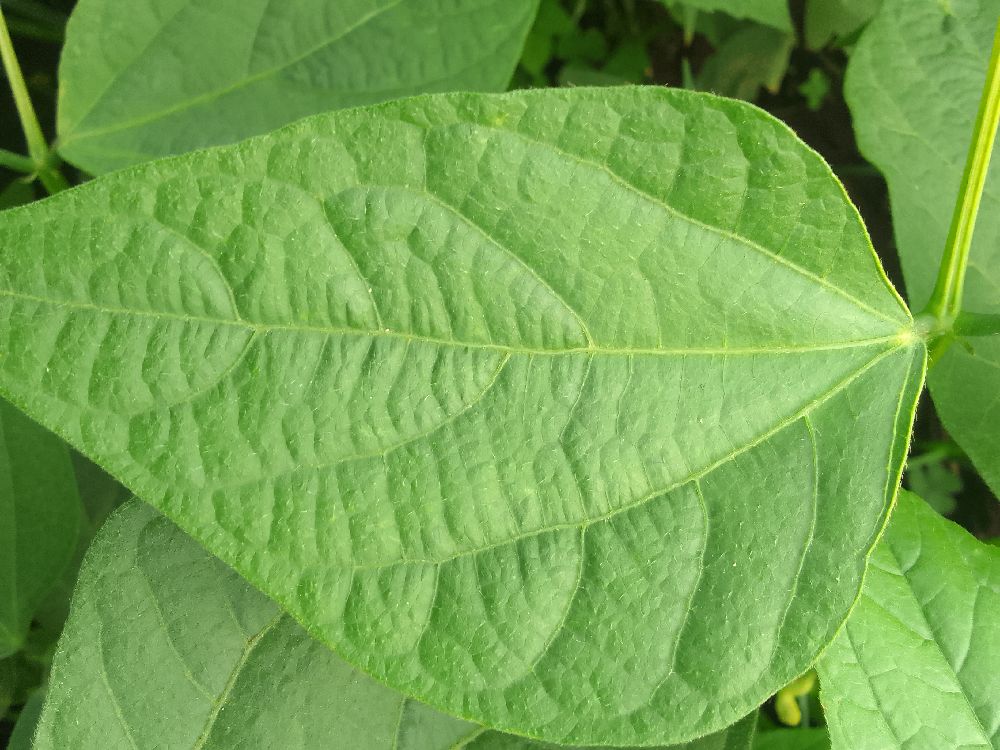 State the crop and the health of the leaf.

common bean, healthy
